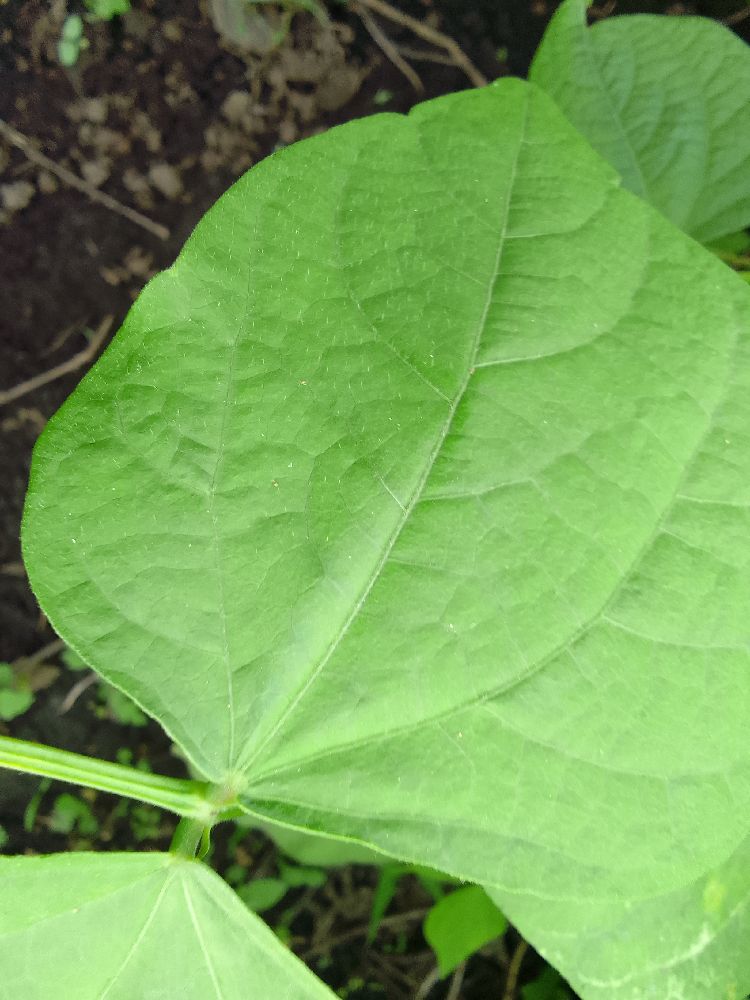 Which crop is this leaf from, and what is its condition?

common bean, healthy
